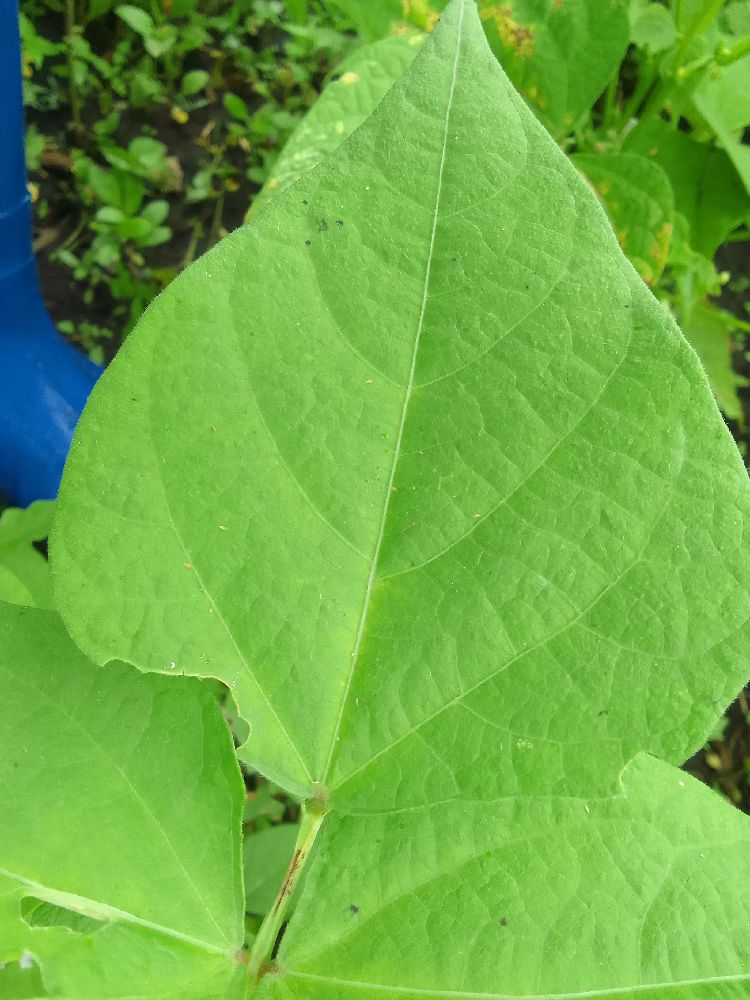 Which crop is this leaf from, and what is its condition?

common bean, healthy
